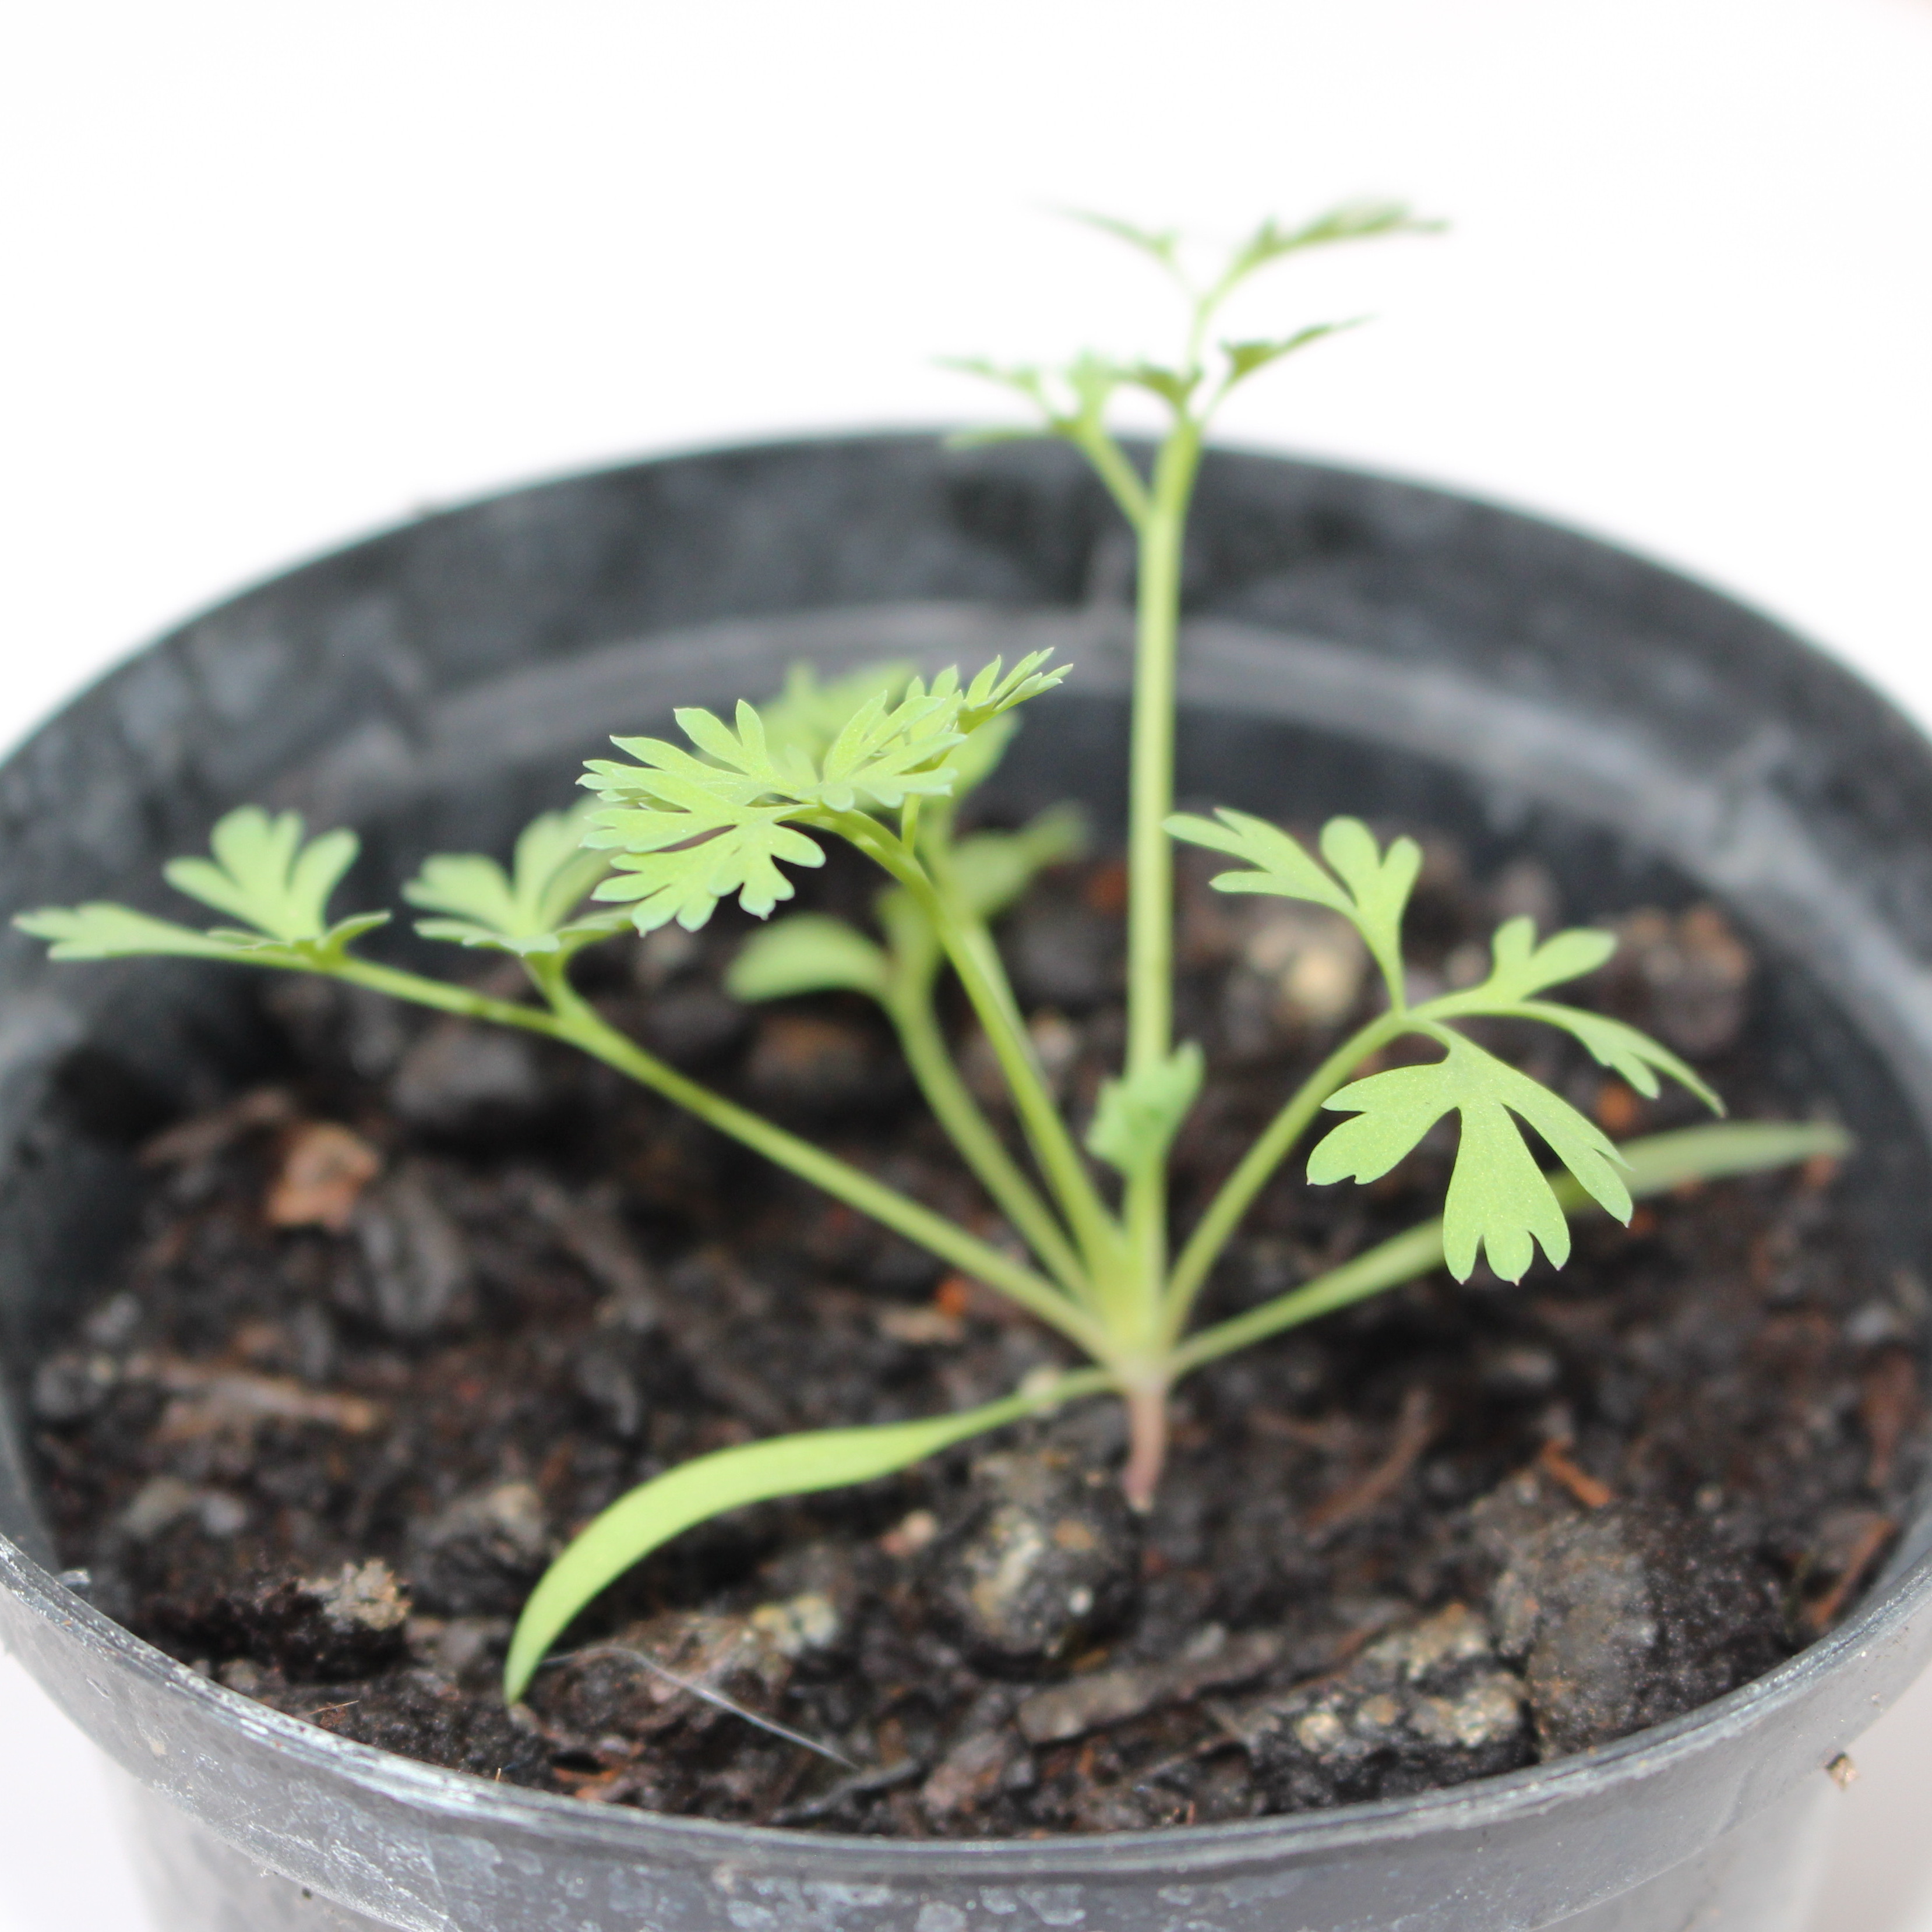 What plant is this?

Fumaria officinalis
